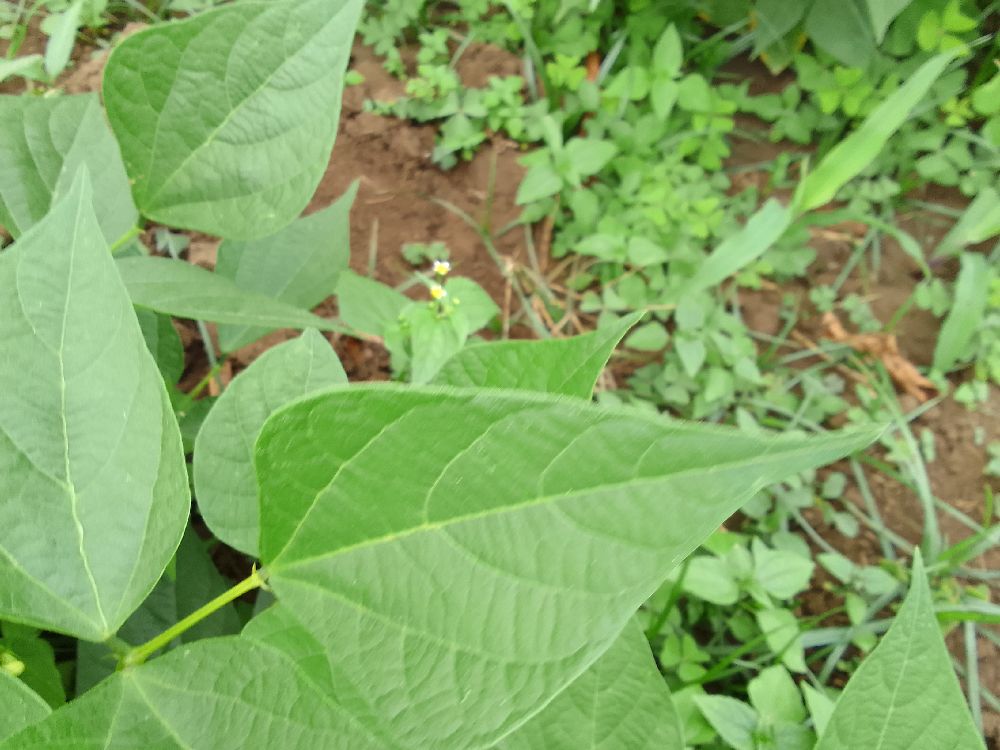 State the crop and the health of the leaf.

common bean, healthy
